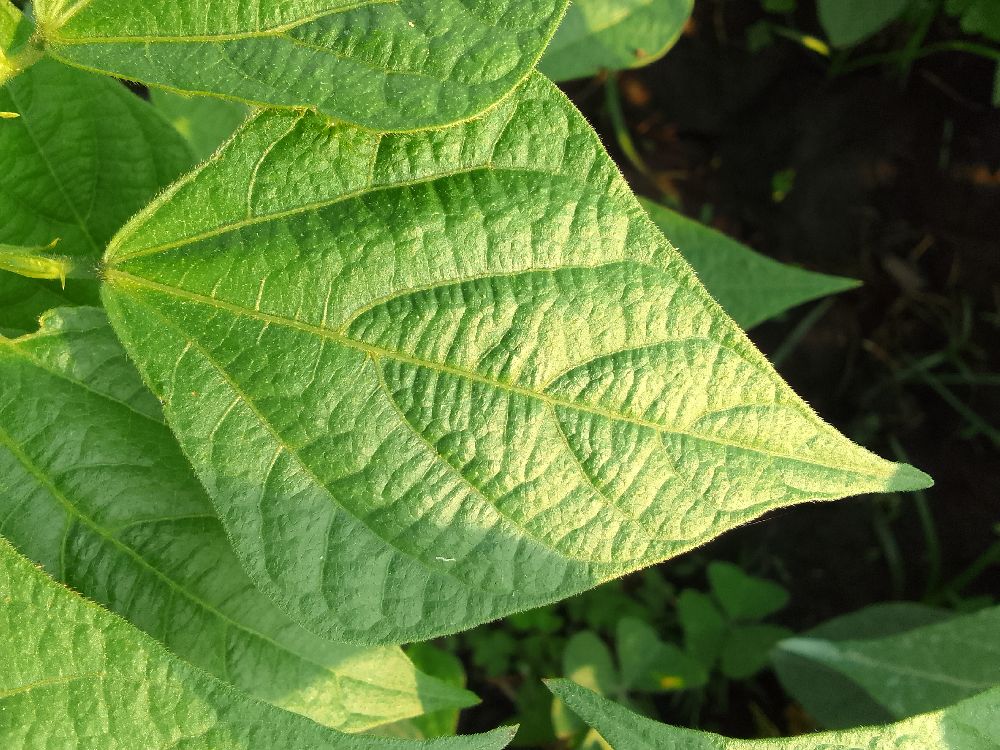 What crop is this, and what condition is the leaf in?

common bean, healthy
